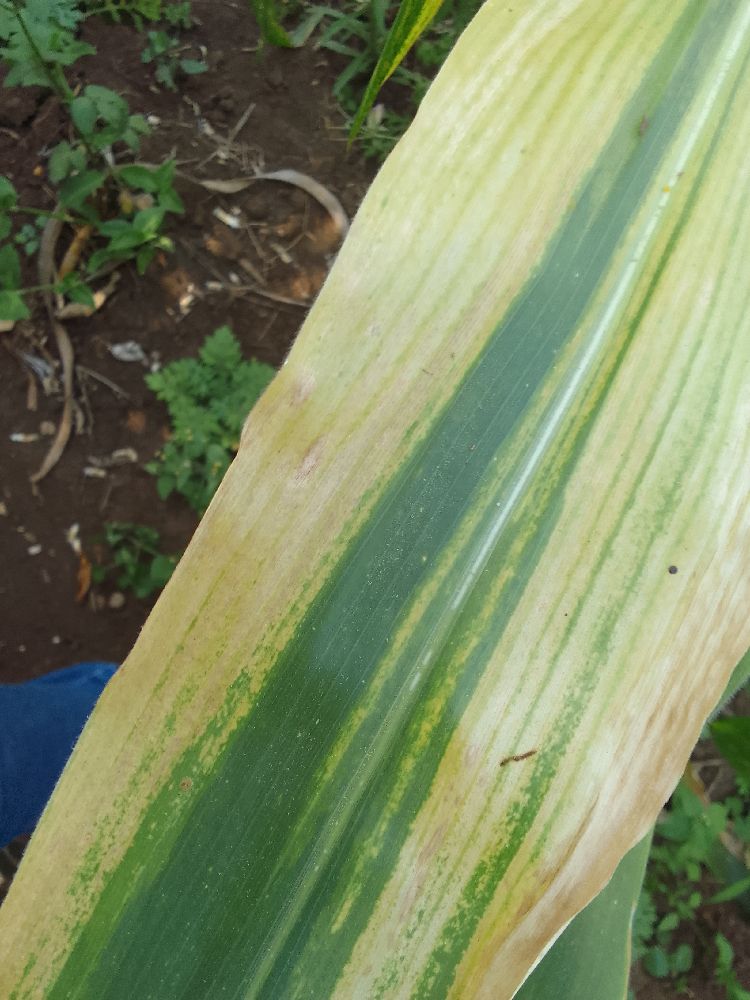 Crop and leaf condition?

maize, maize lethal necrosis
